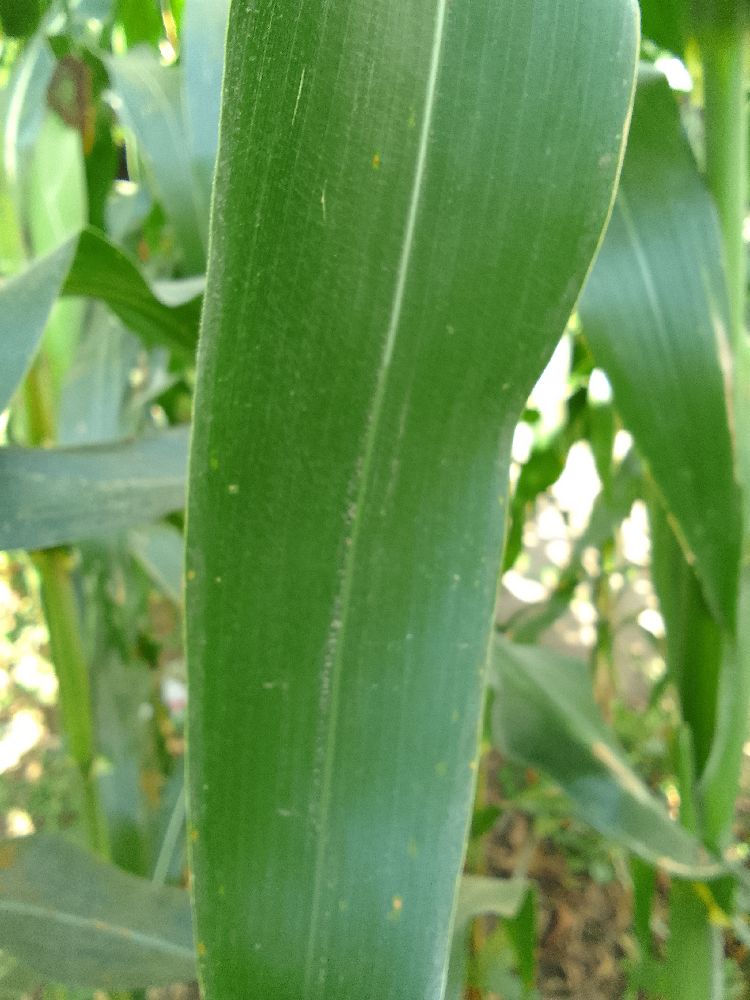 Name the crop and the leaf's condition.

maize, healthy
